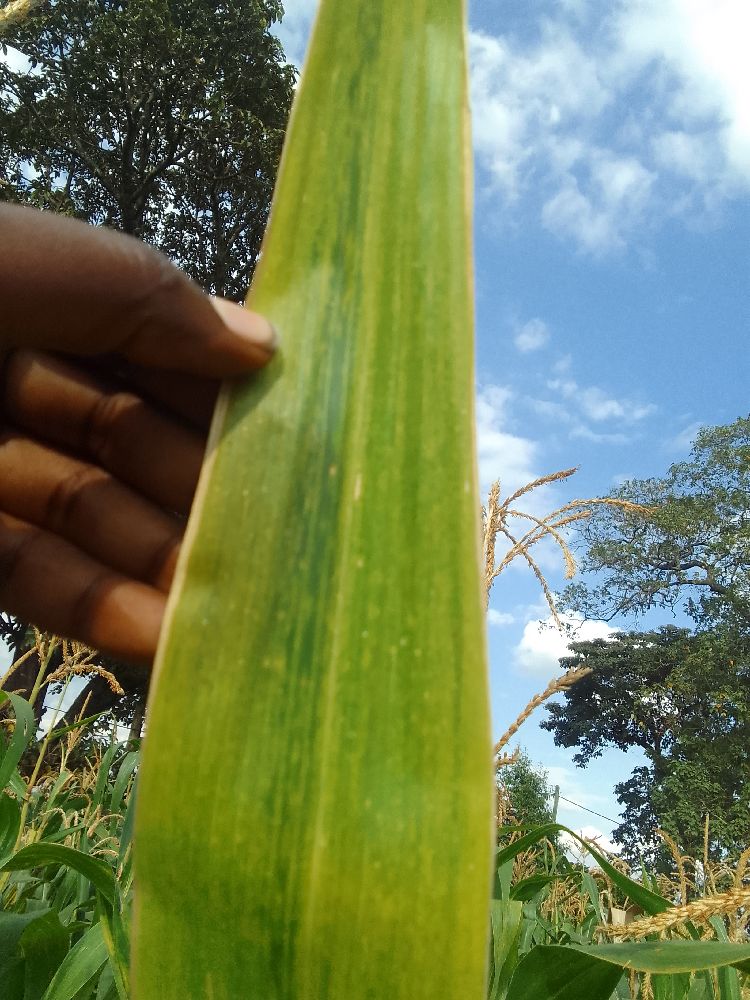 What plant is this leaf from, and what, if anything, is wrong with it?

maize, maize lethal necrosis
